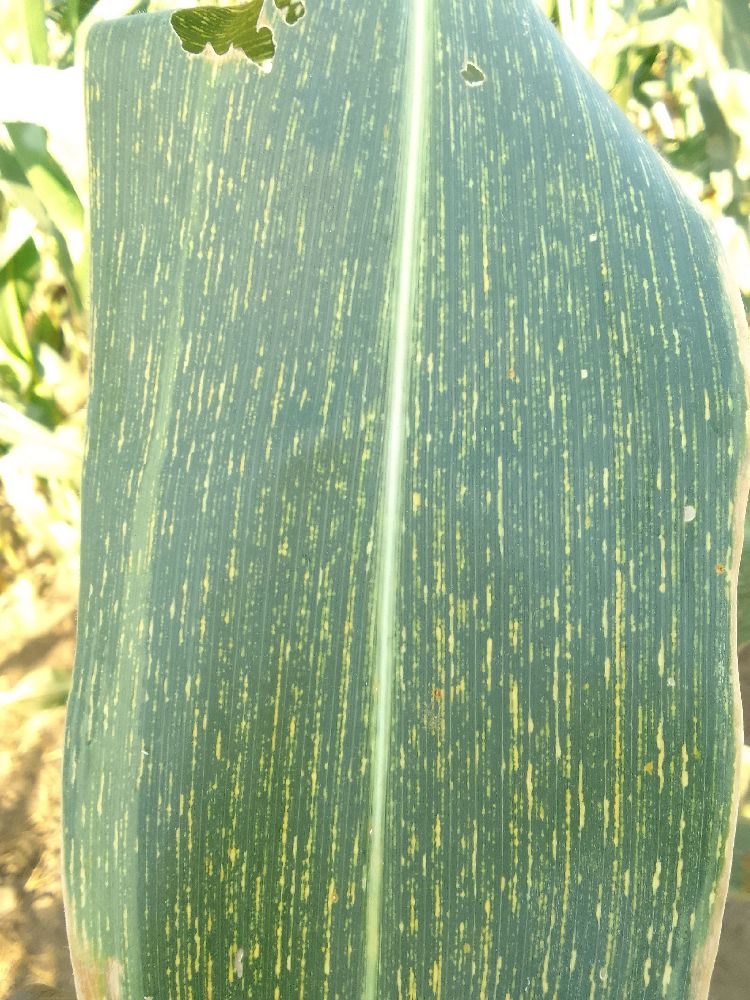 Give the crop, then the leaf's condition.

maize, maize streak virus
